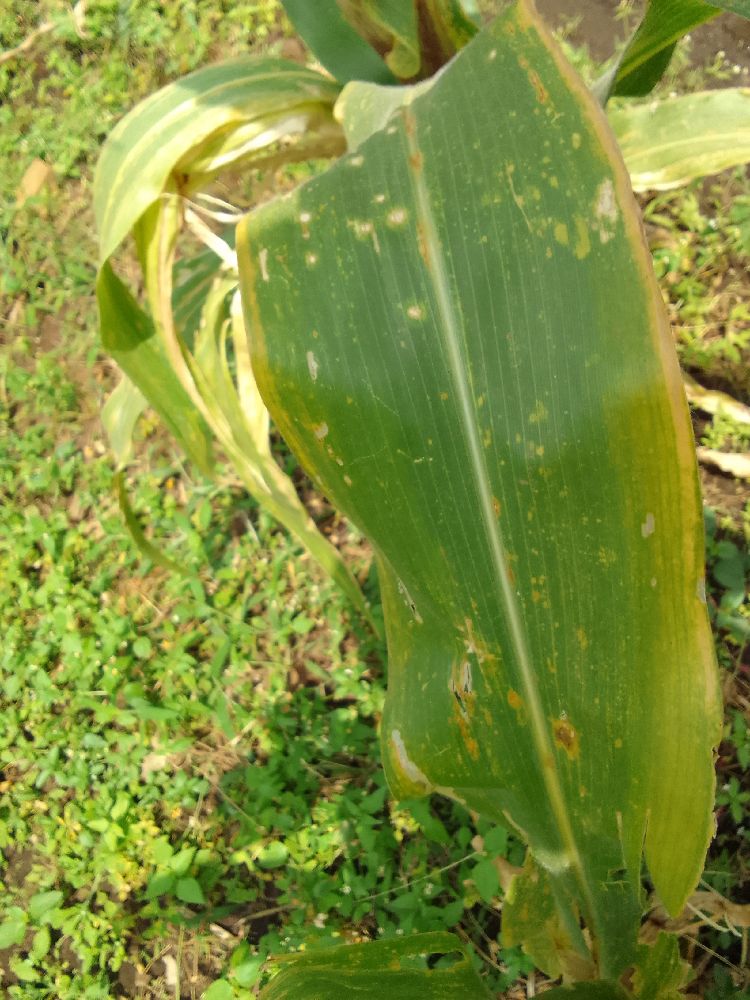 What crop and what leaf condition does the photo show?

maize, maize lethal necrosis
